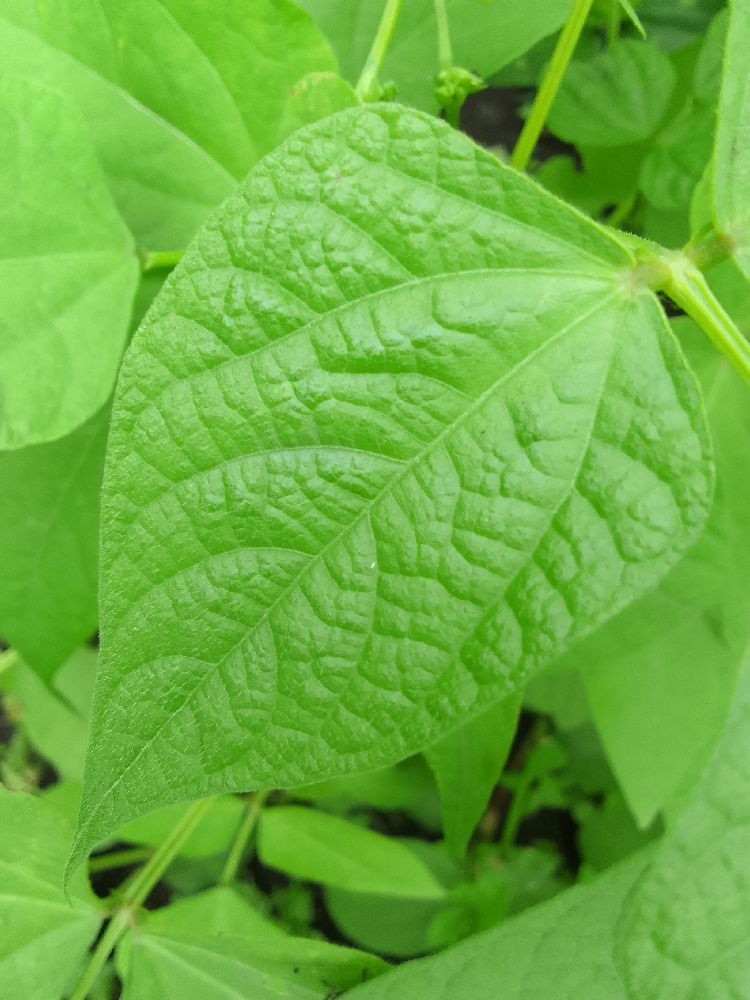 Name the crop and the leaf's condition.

common bean, healthy
